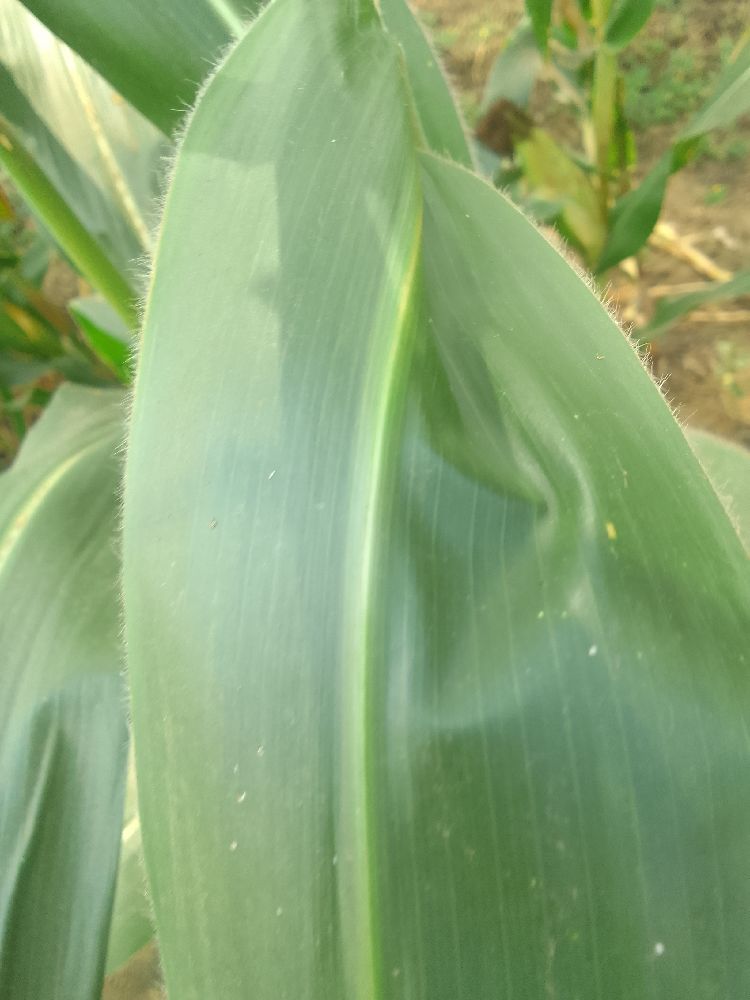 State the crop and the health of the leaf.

maize, healthy
